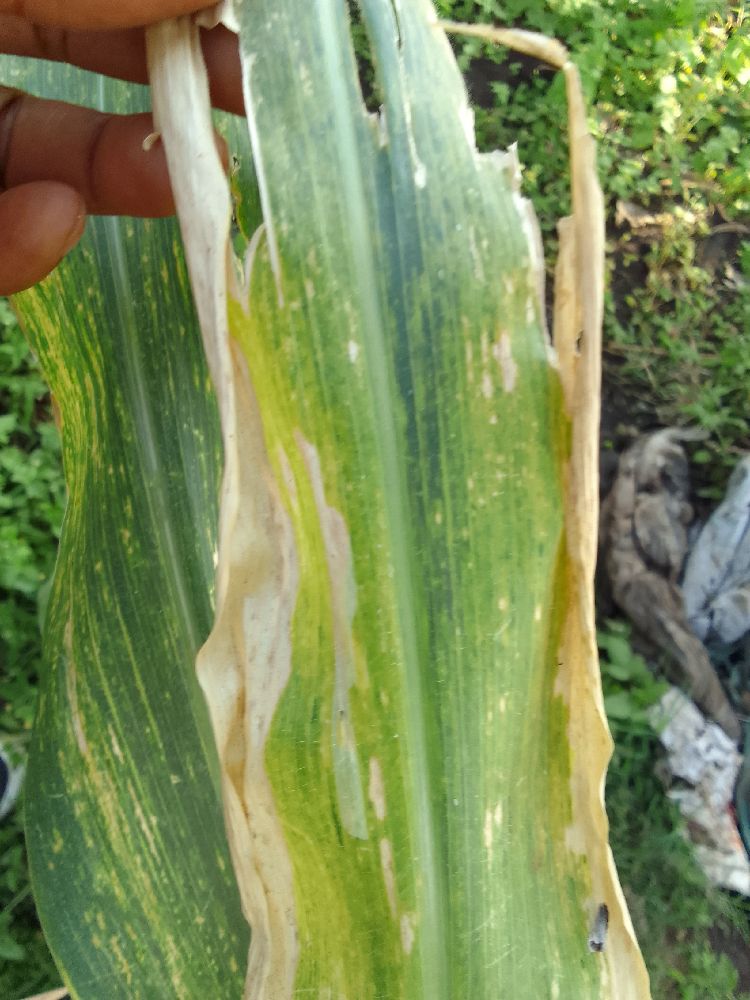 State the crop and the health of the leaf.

maize, maize lethal necrosis
